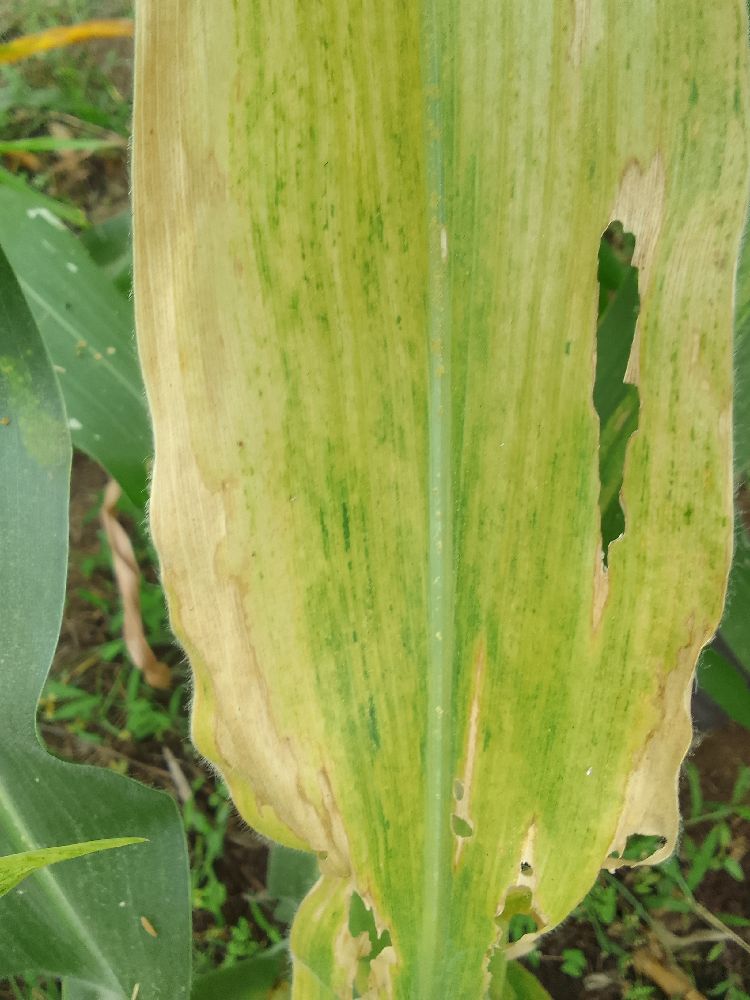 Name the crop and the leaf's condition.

maize, maize lethal necrosis
